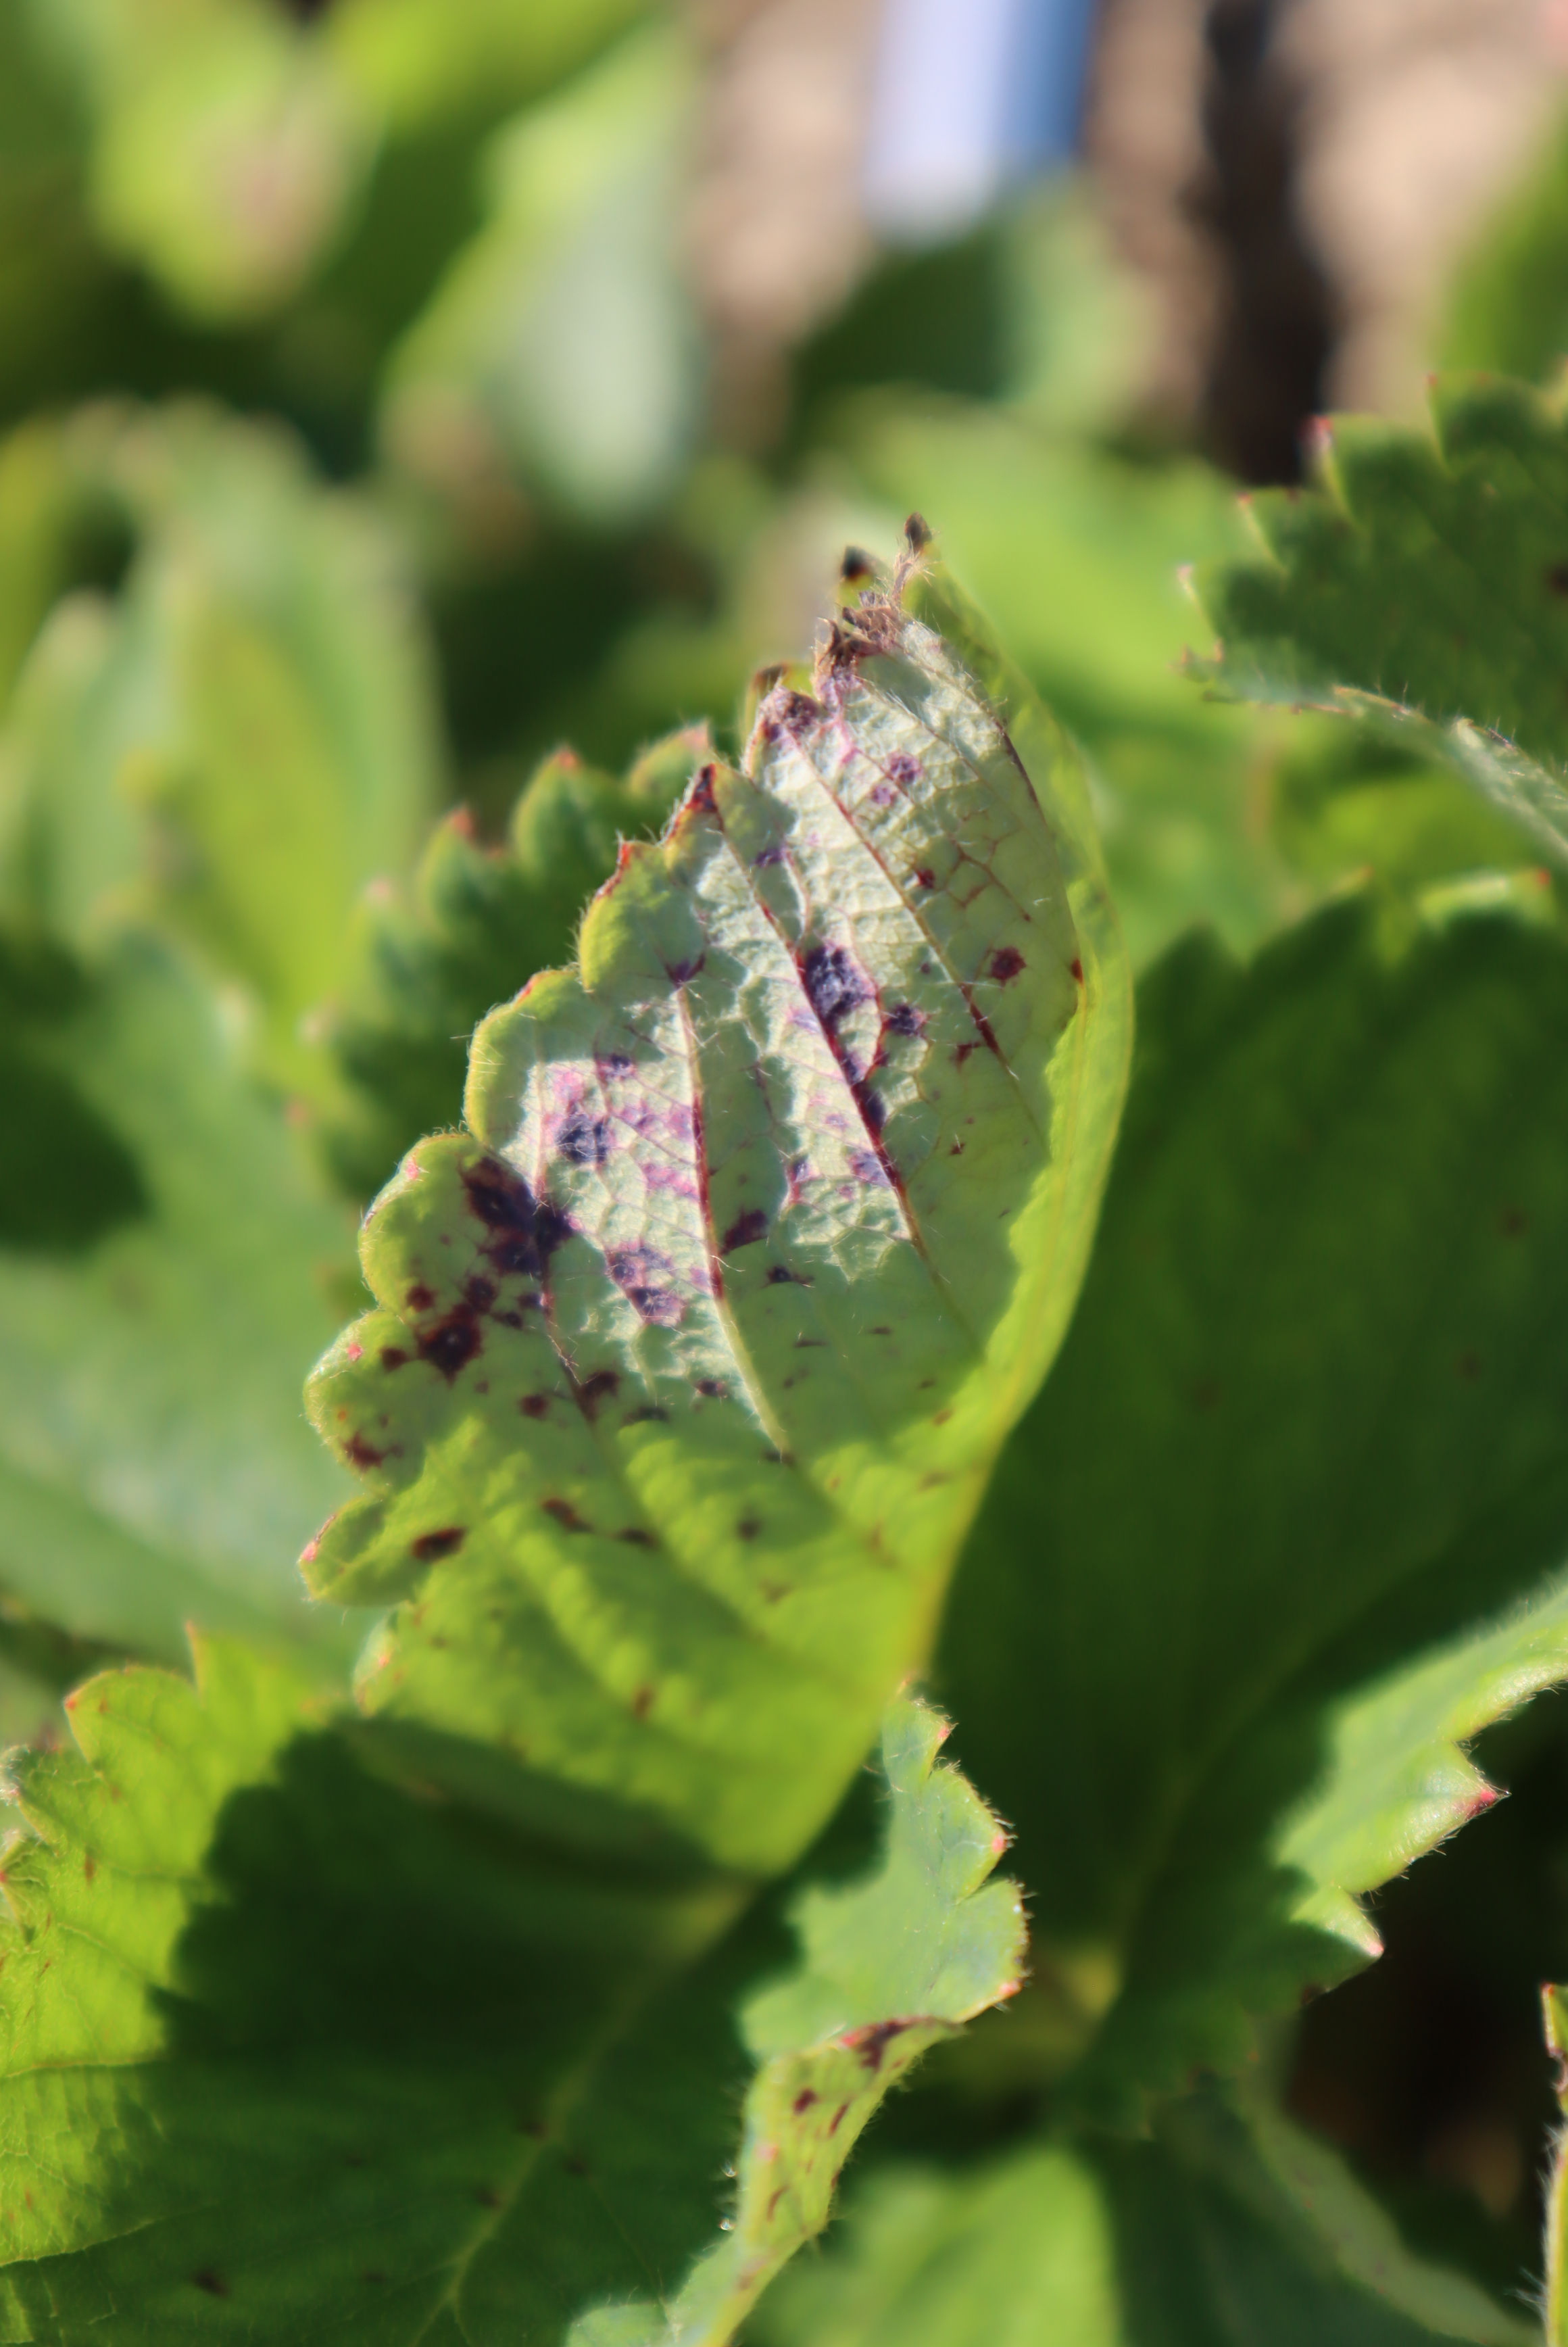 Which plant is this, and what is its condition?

strawberry, leaf spot
